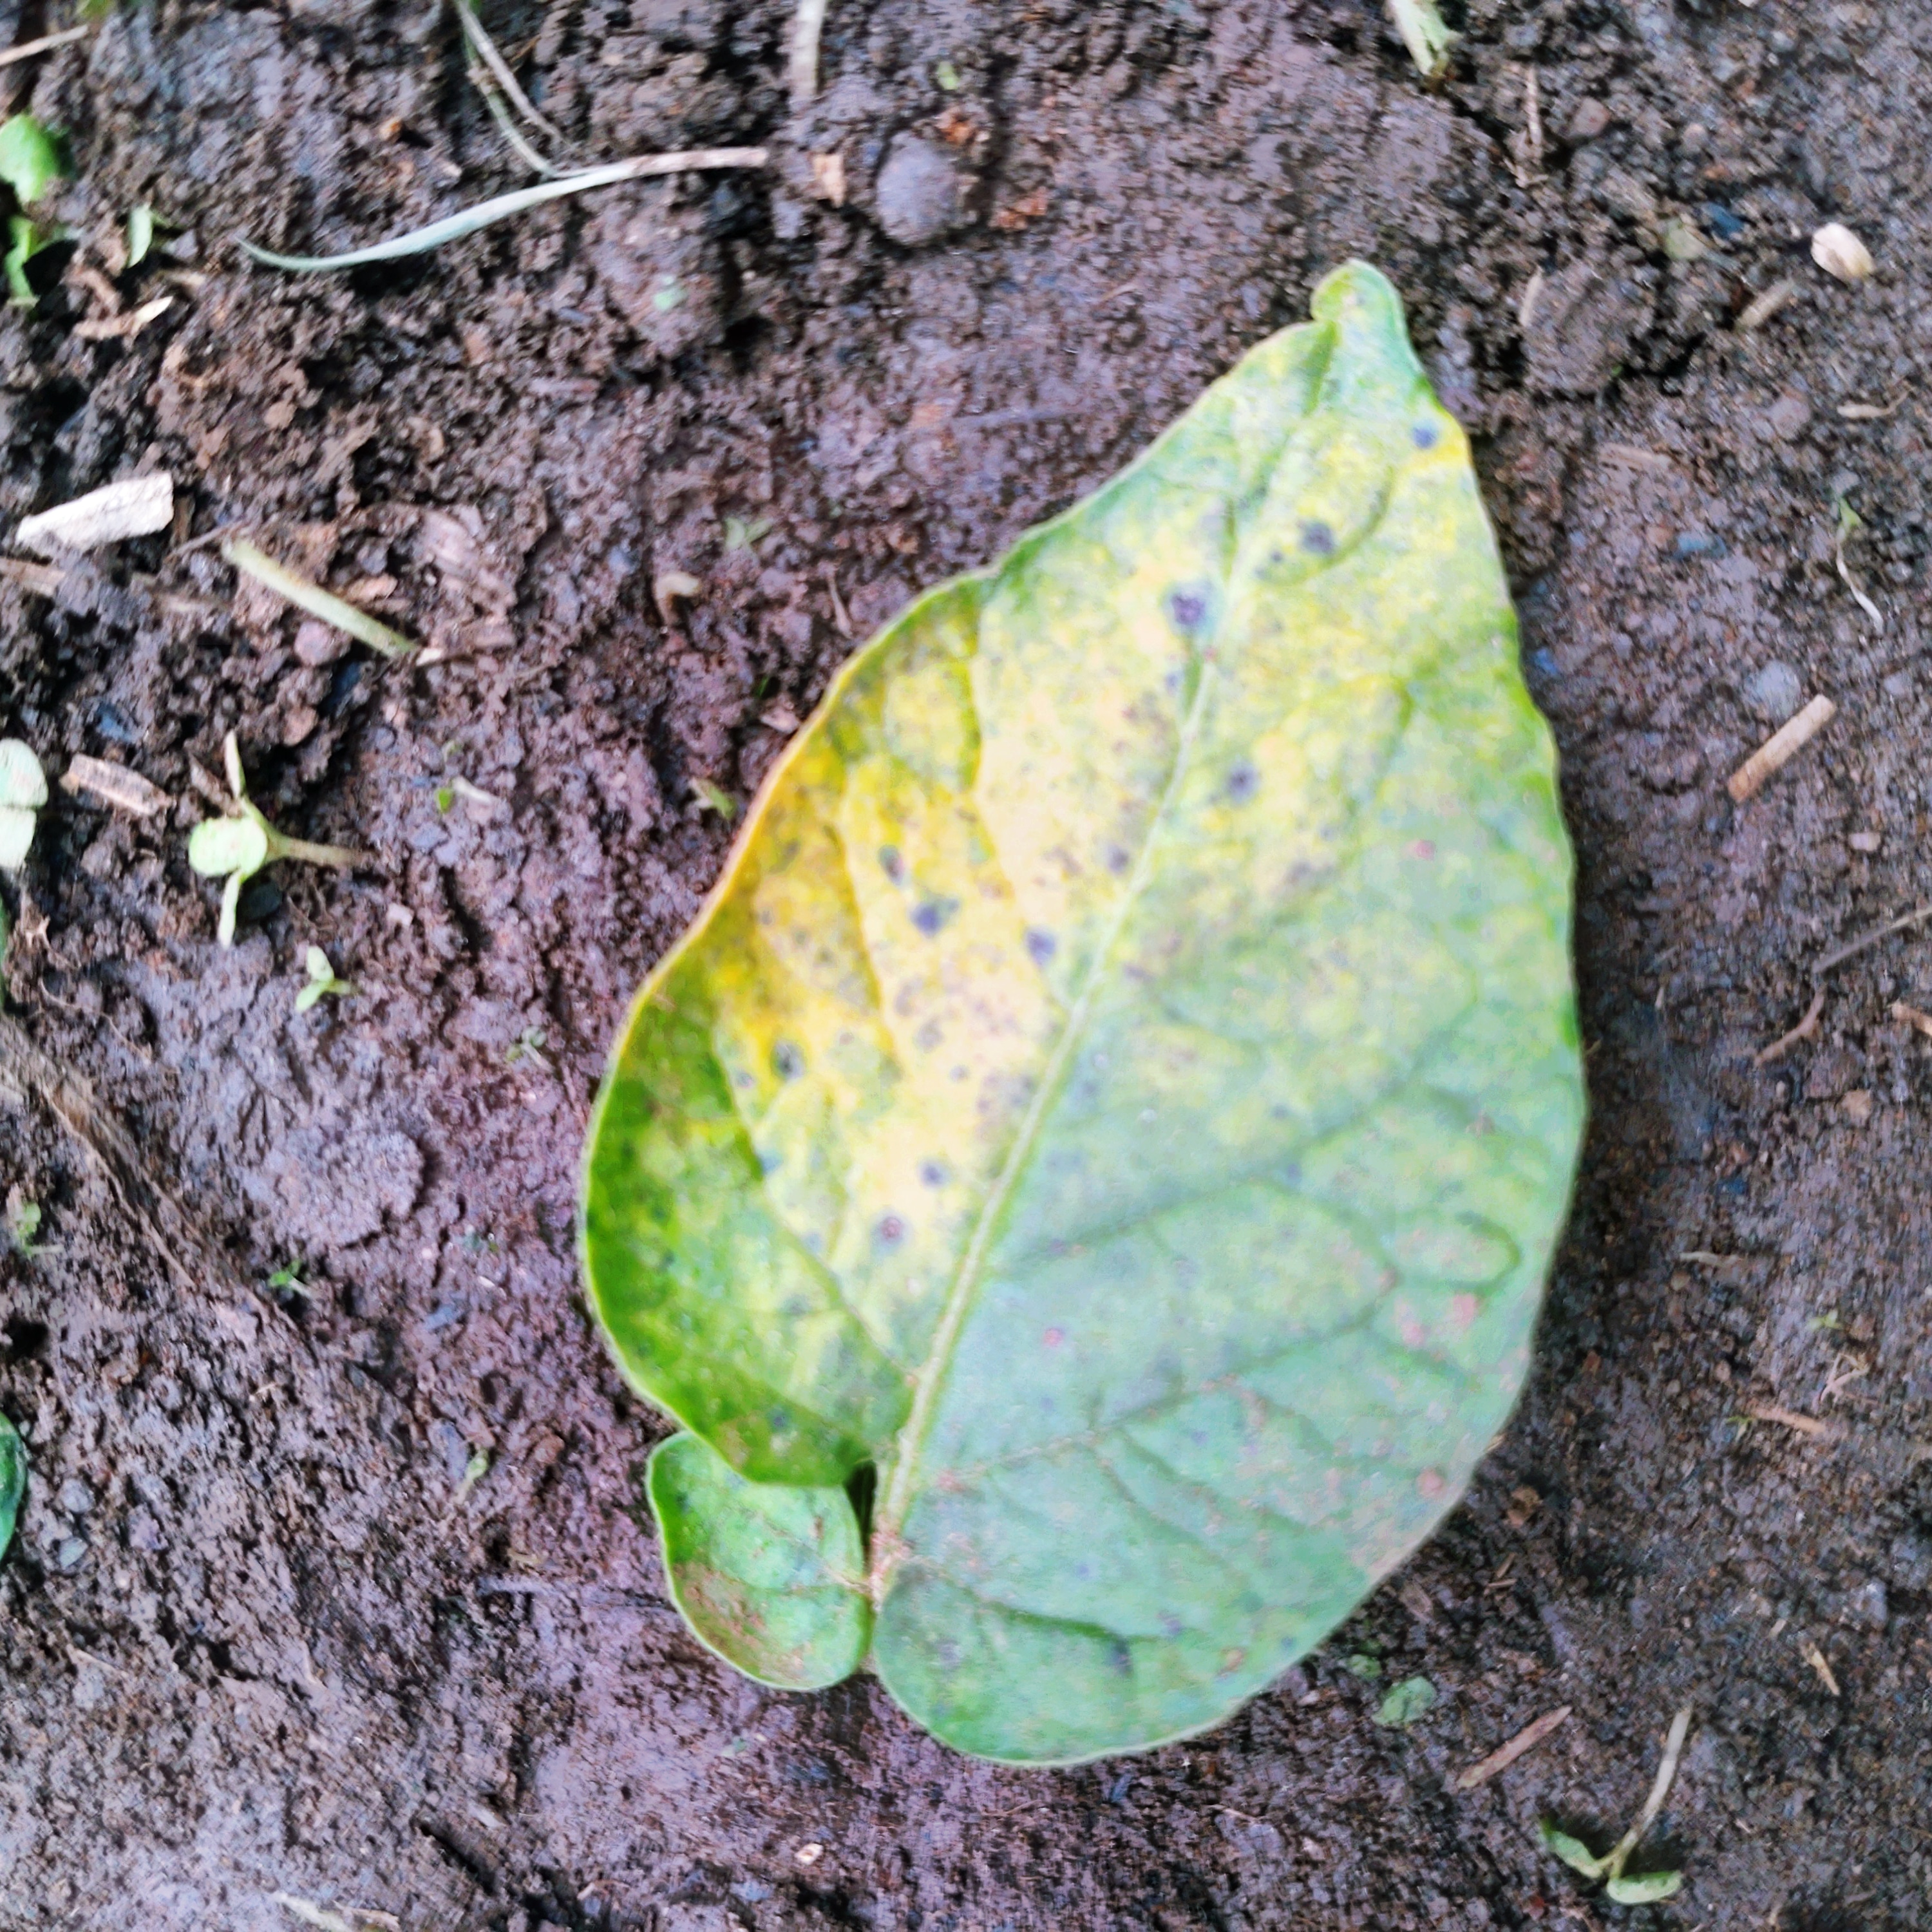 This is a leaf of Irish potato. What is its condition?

late blight
